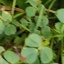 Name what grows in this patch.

unstructured weed
